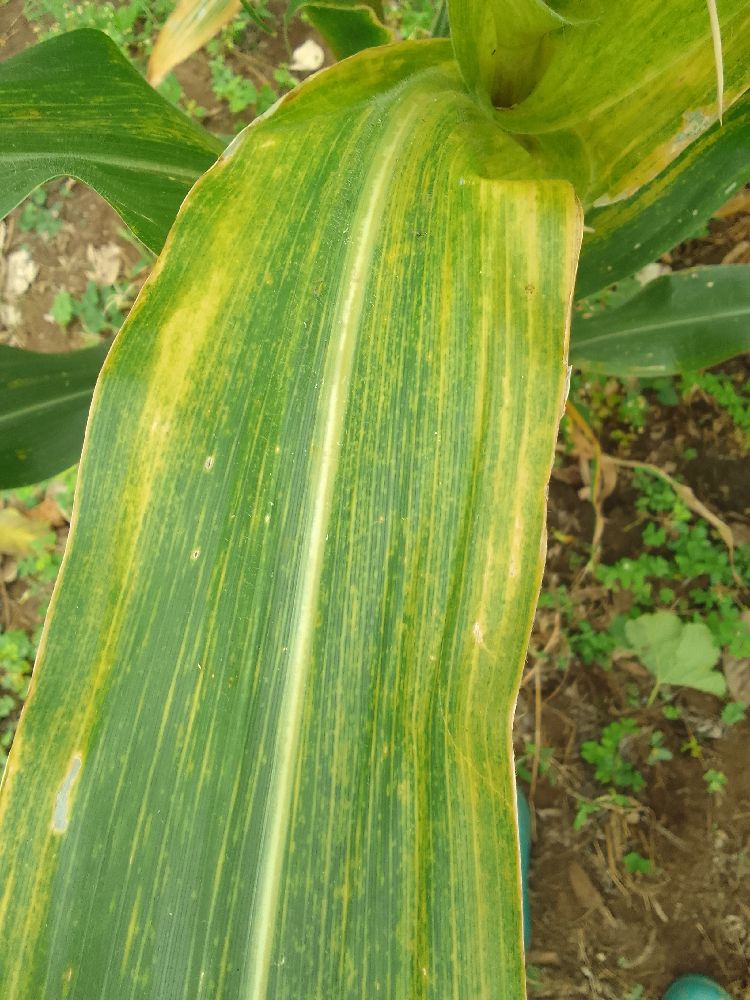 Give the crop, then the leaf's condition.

maize, maize lethal necrosis
